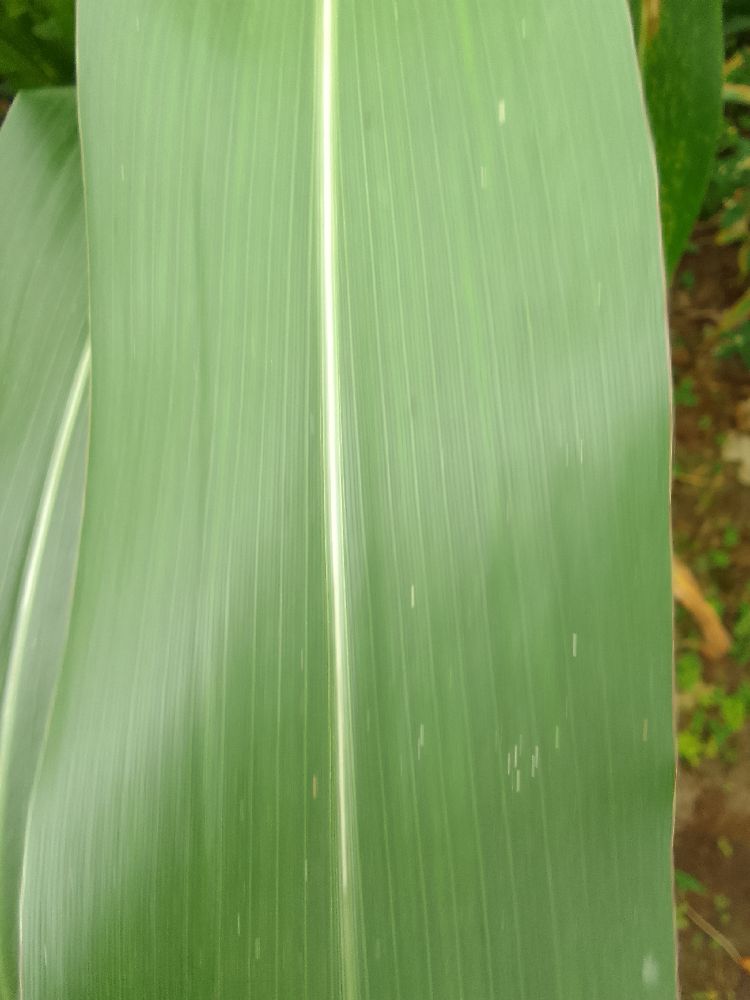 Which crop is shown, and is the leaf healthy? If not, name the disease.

maize, healthy
